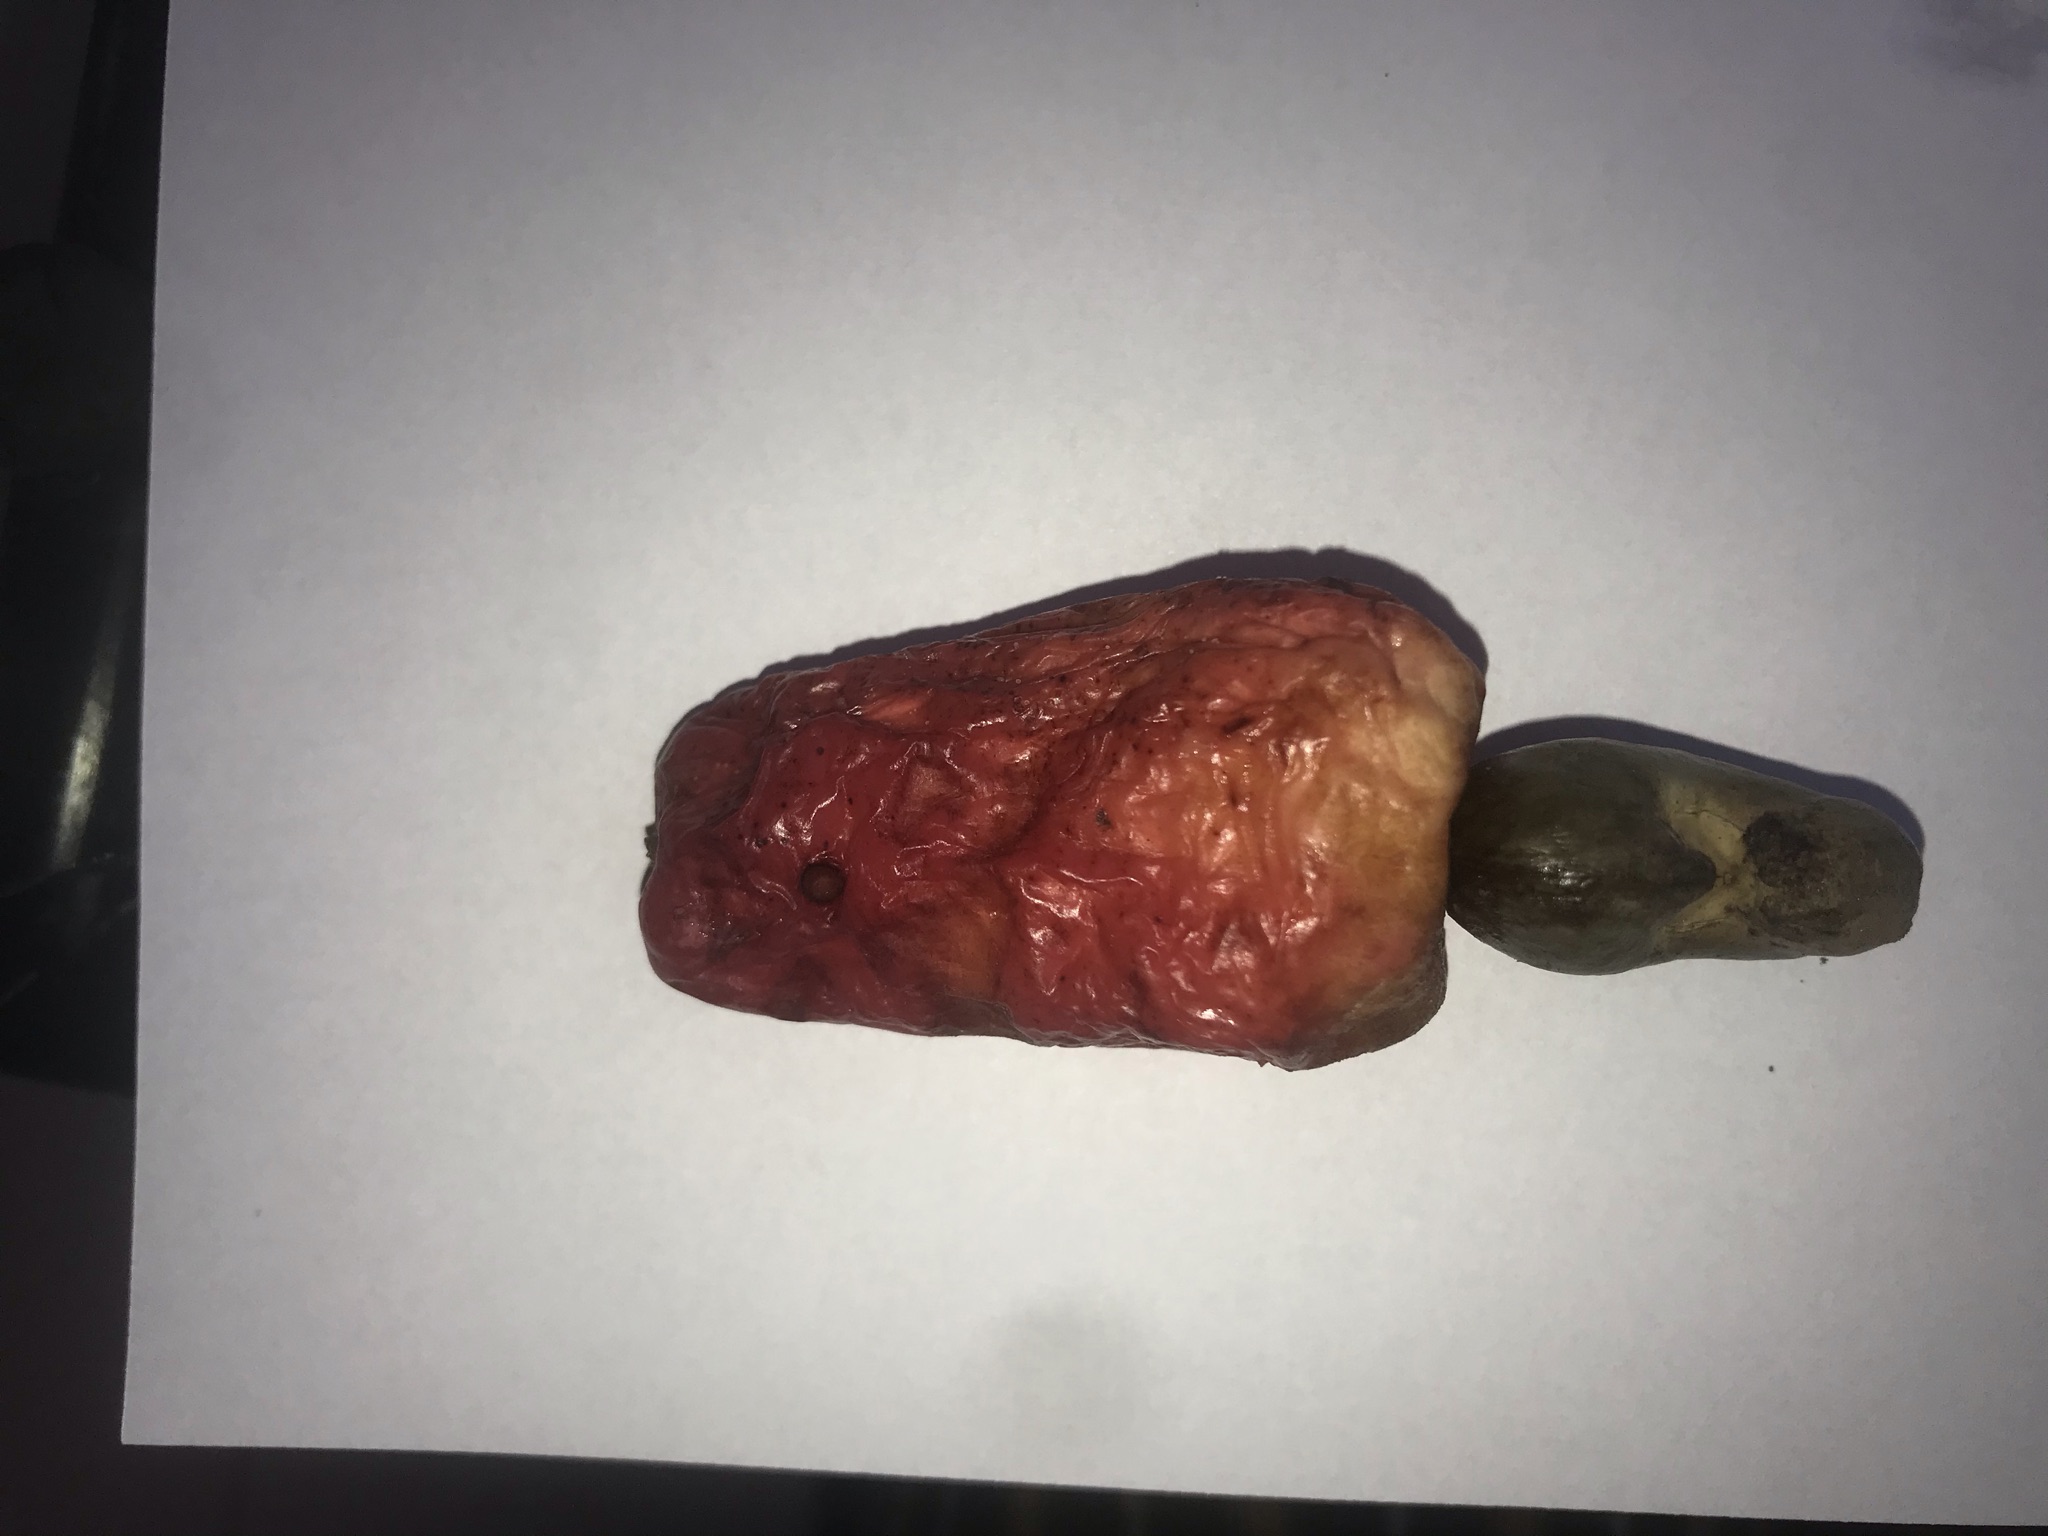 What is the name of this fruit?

caju vermelho
